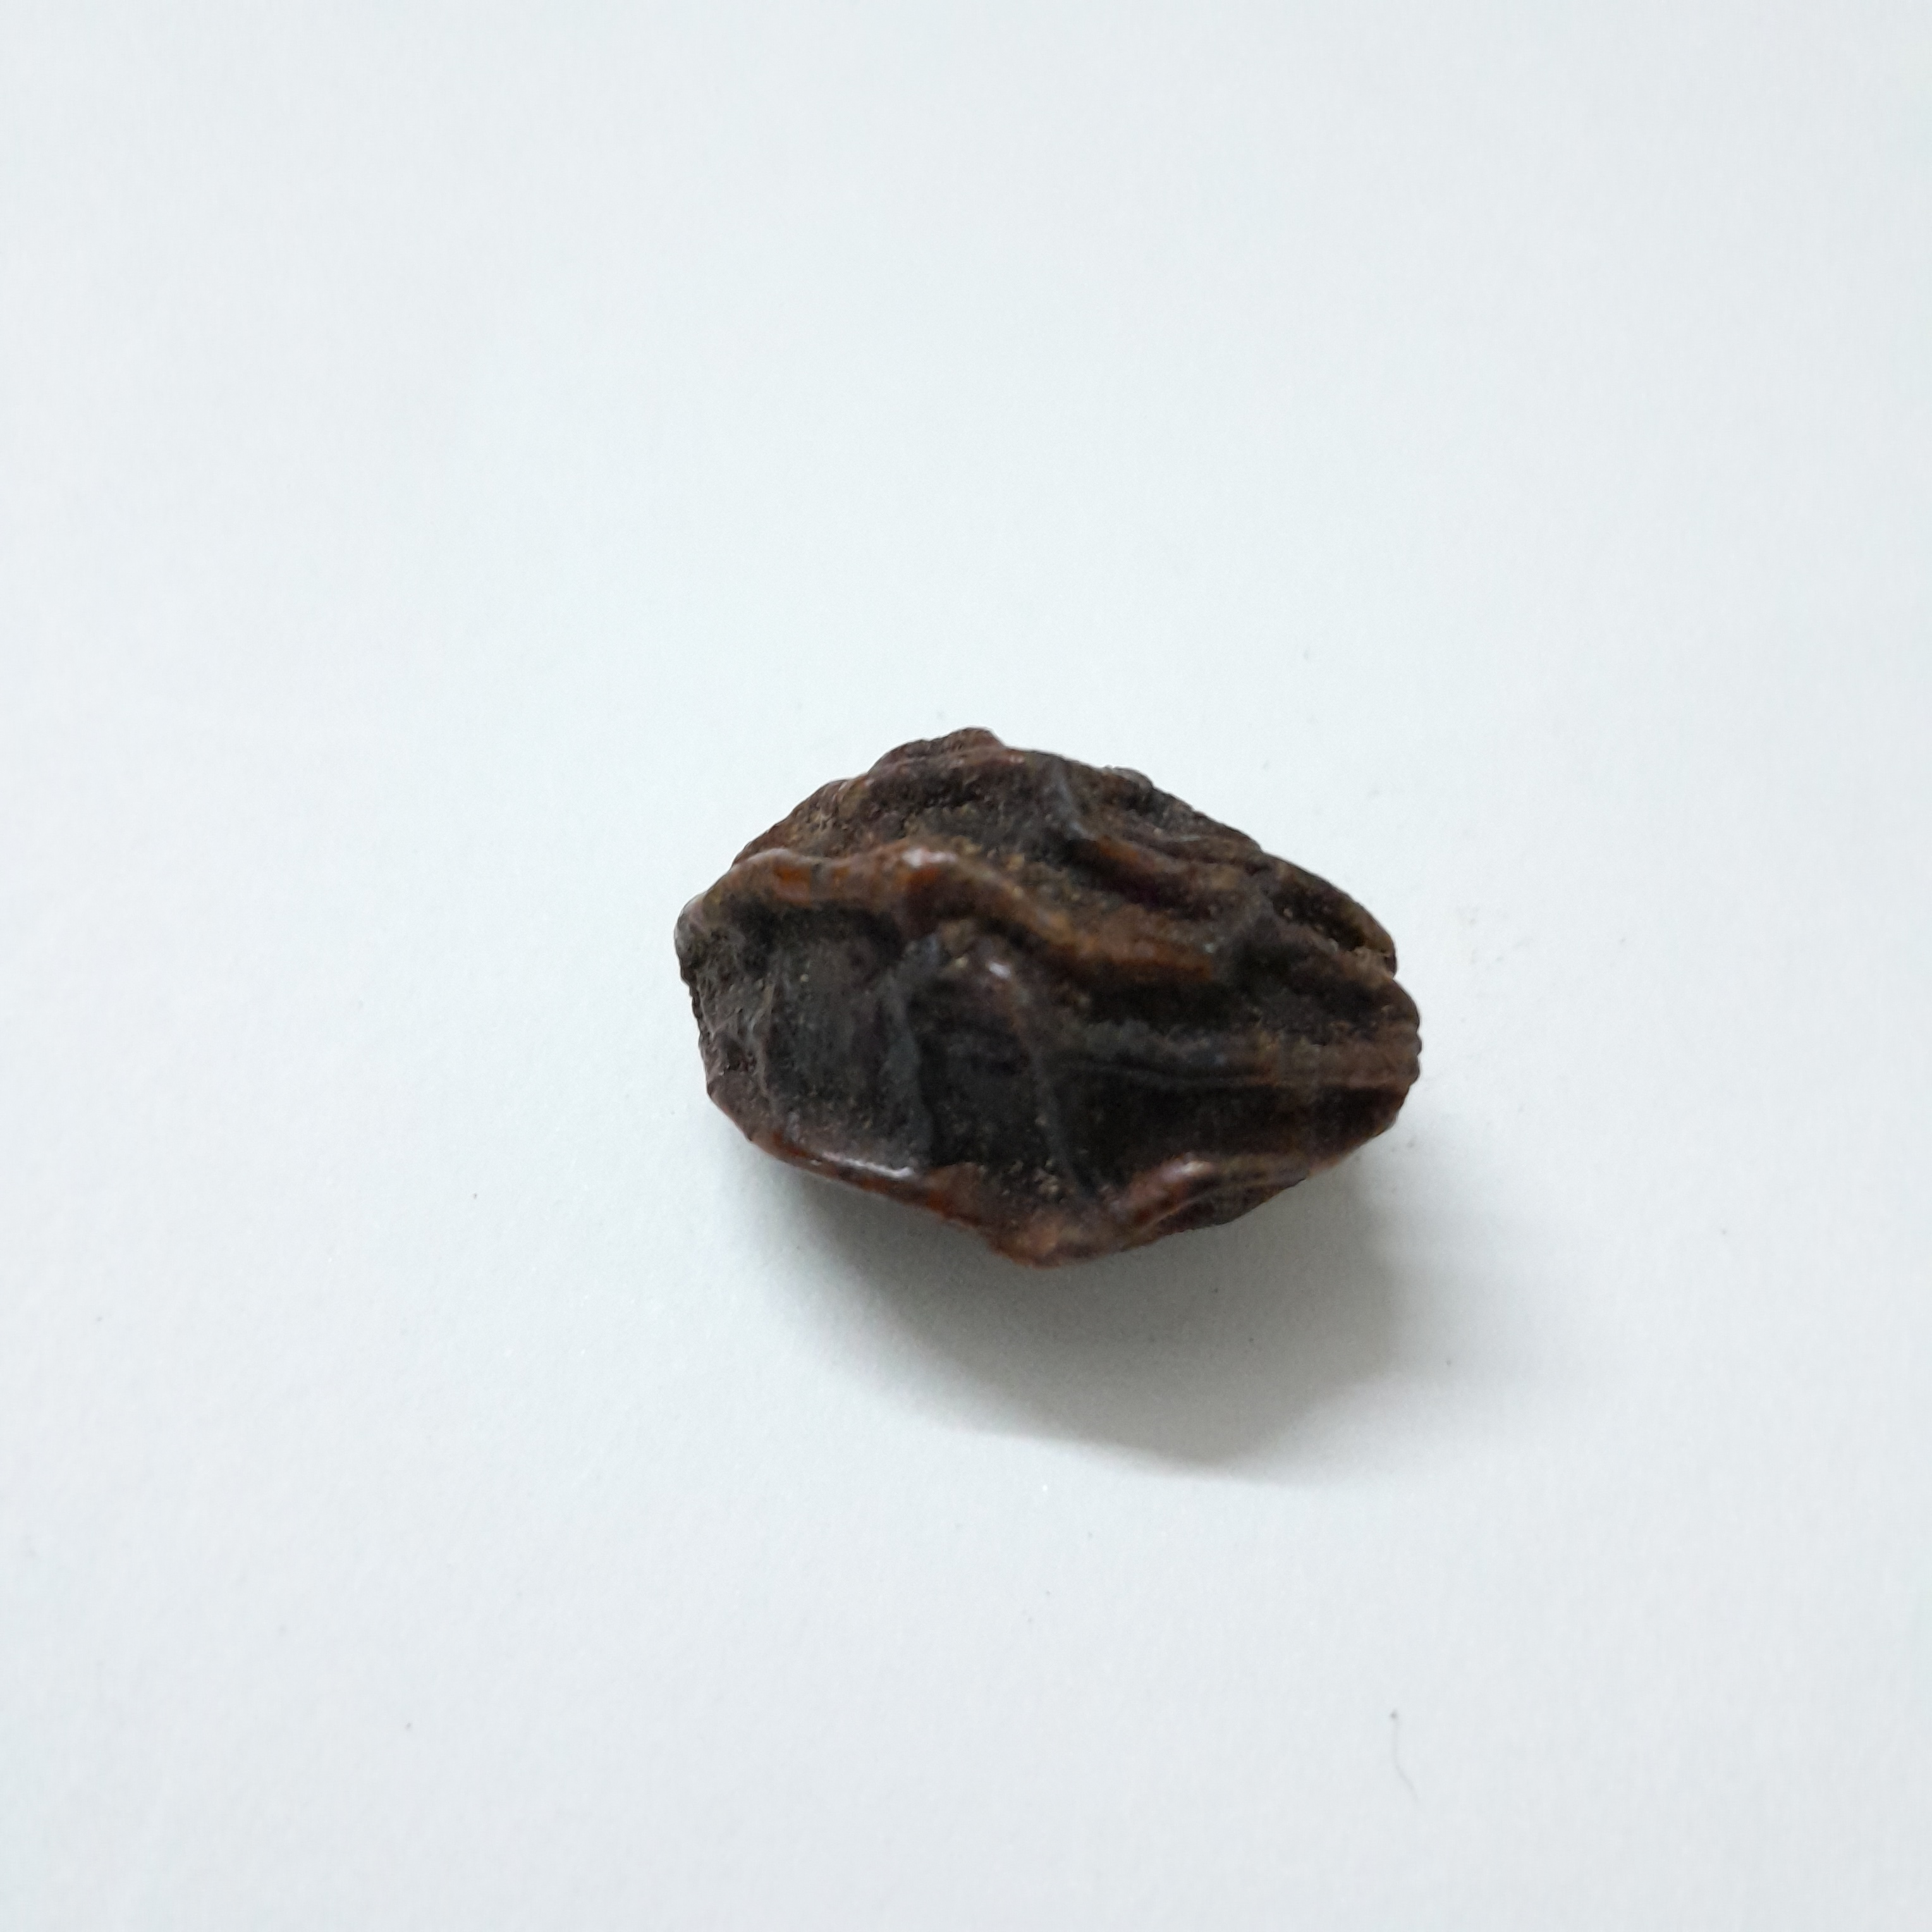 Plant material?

kadukharik
